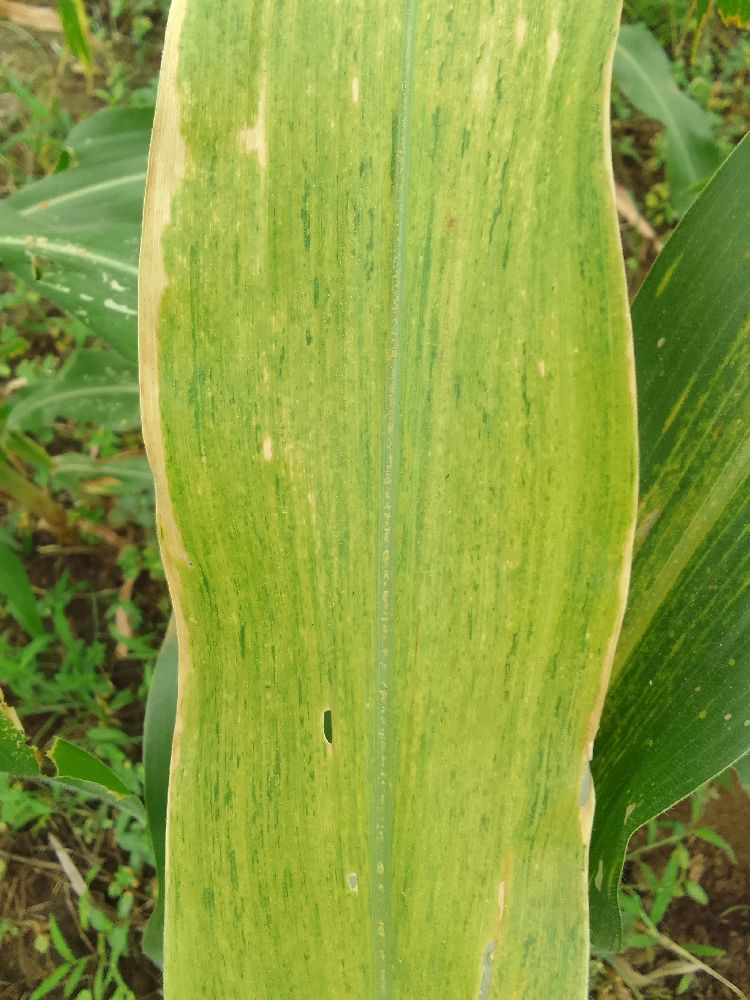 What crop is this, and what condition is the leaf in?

maize, maize lethal necrosis
